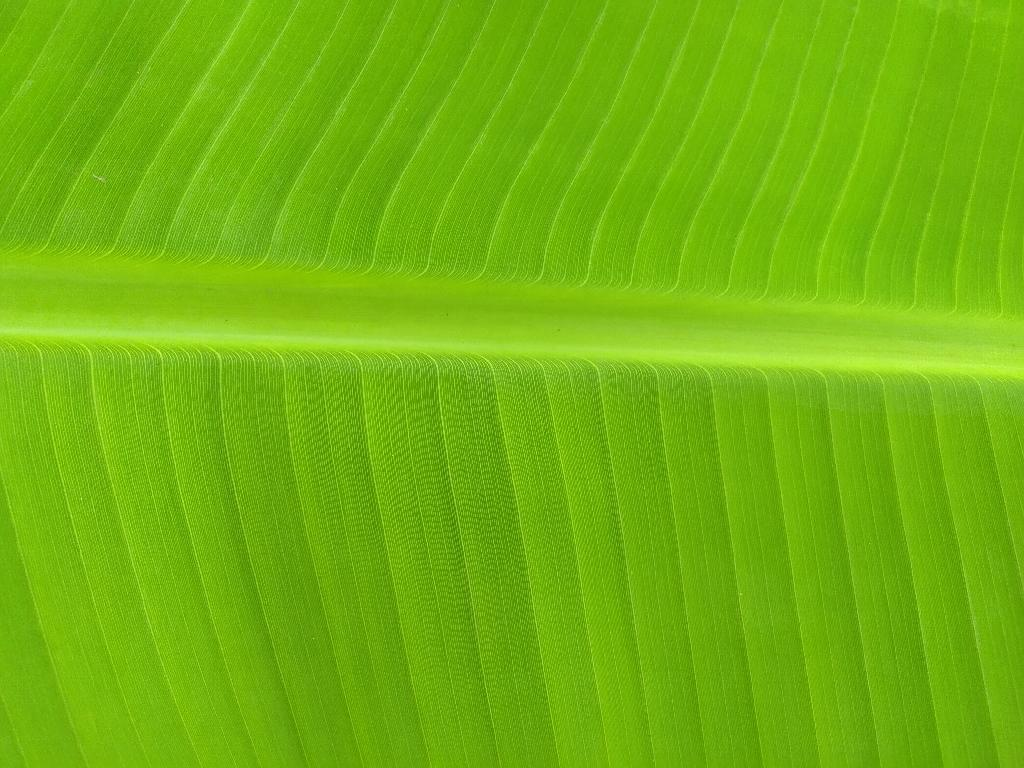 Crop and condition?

banana, healthy
